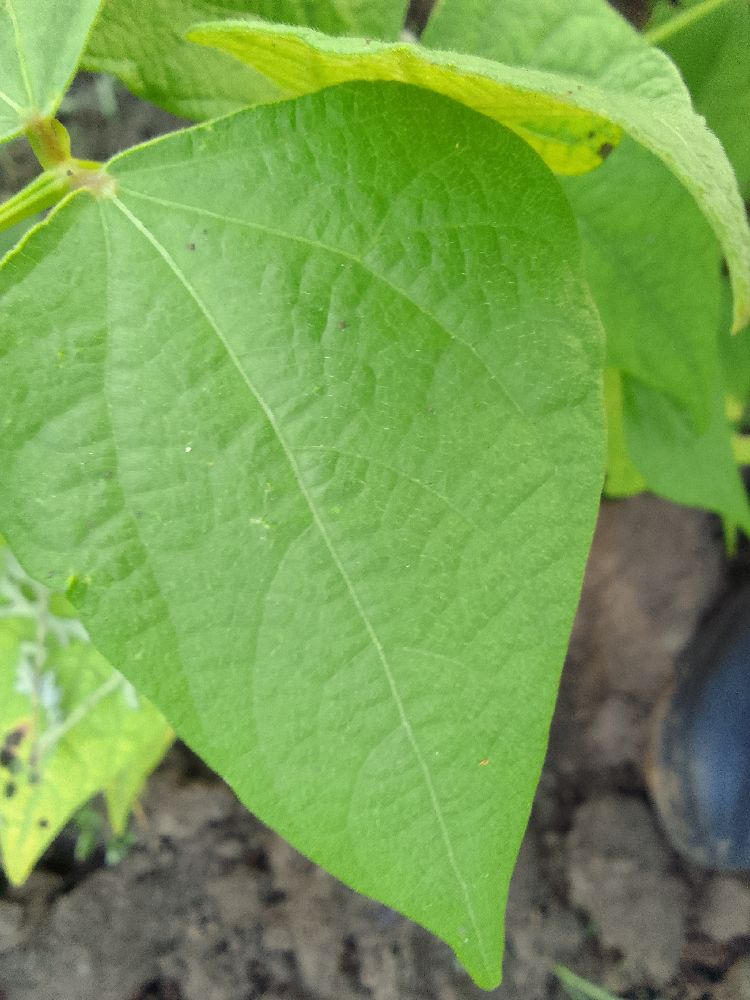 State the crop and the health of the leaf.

common bean, healthy
